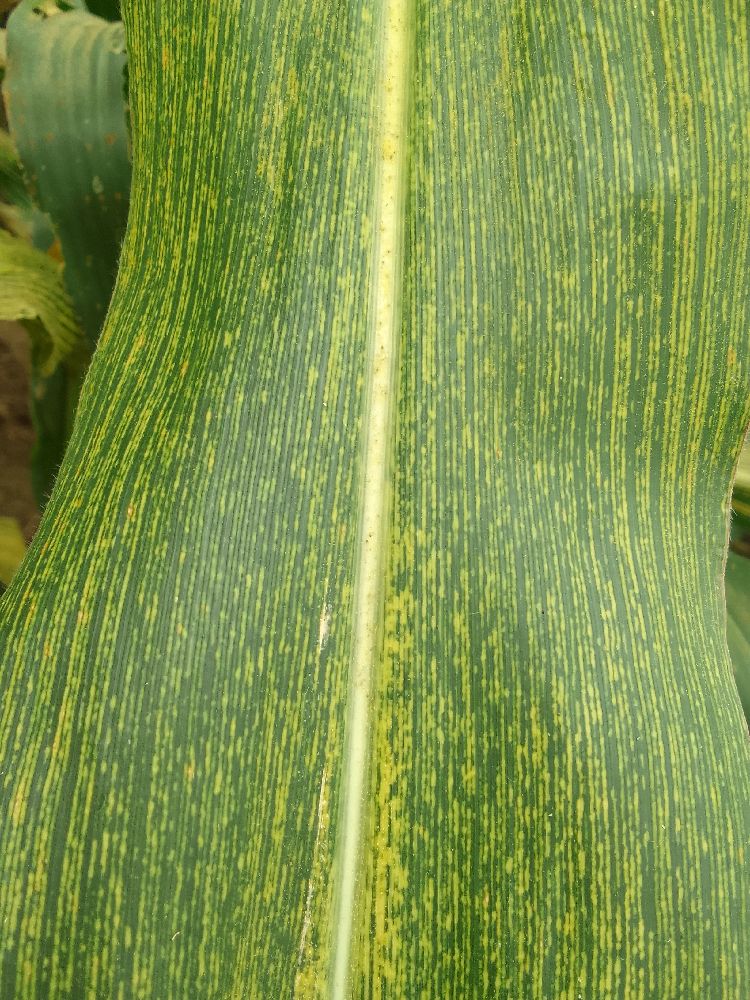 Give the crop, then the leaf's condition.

maize, maize streak virus
